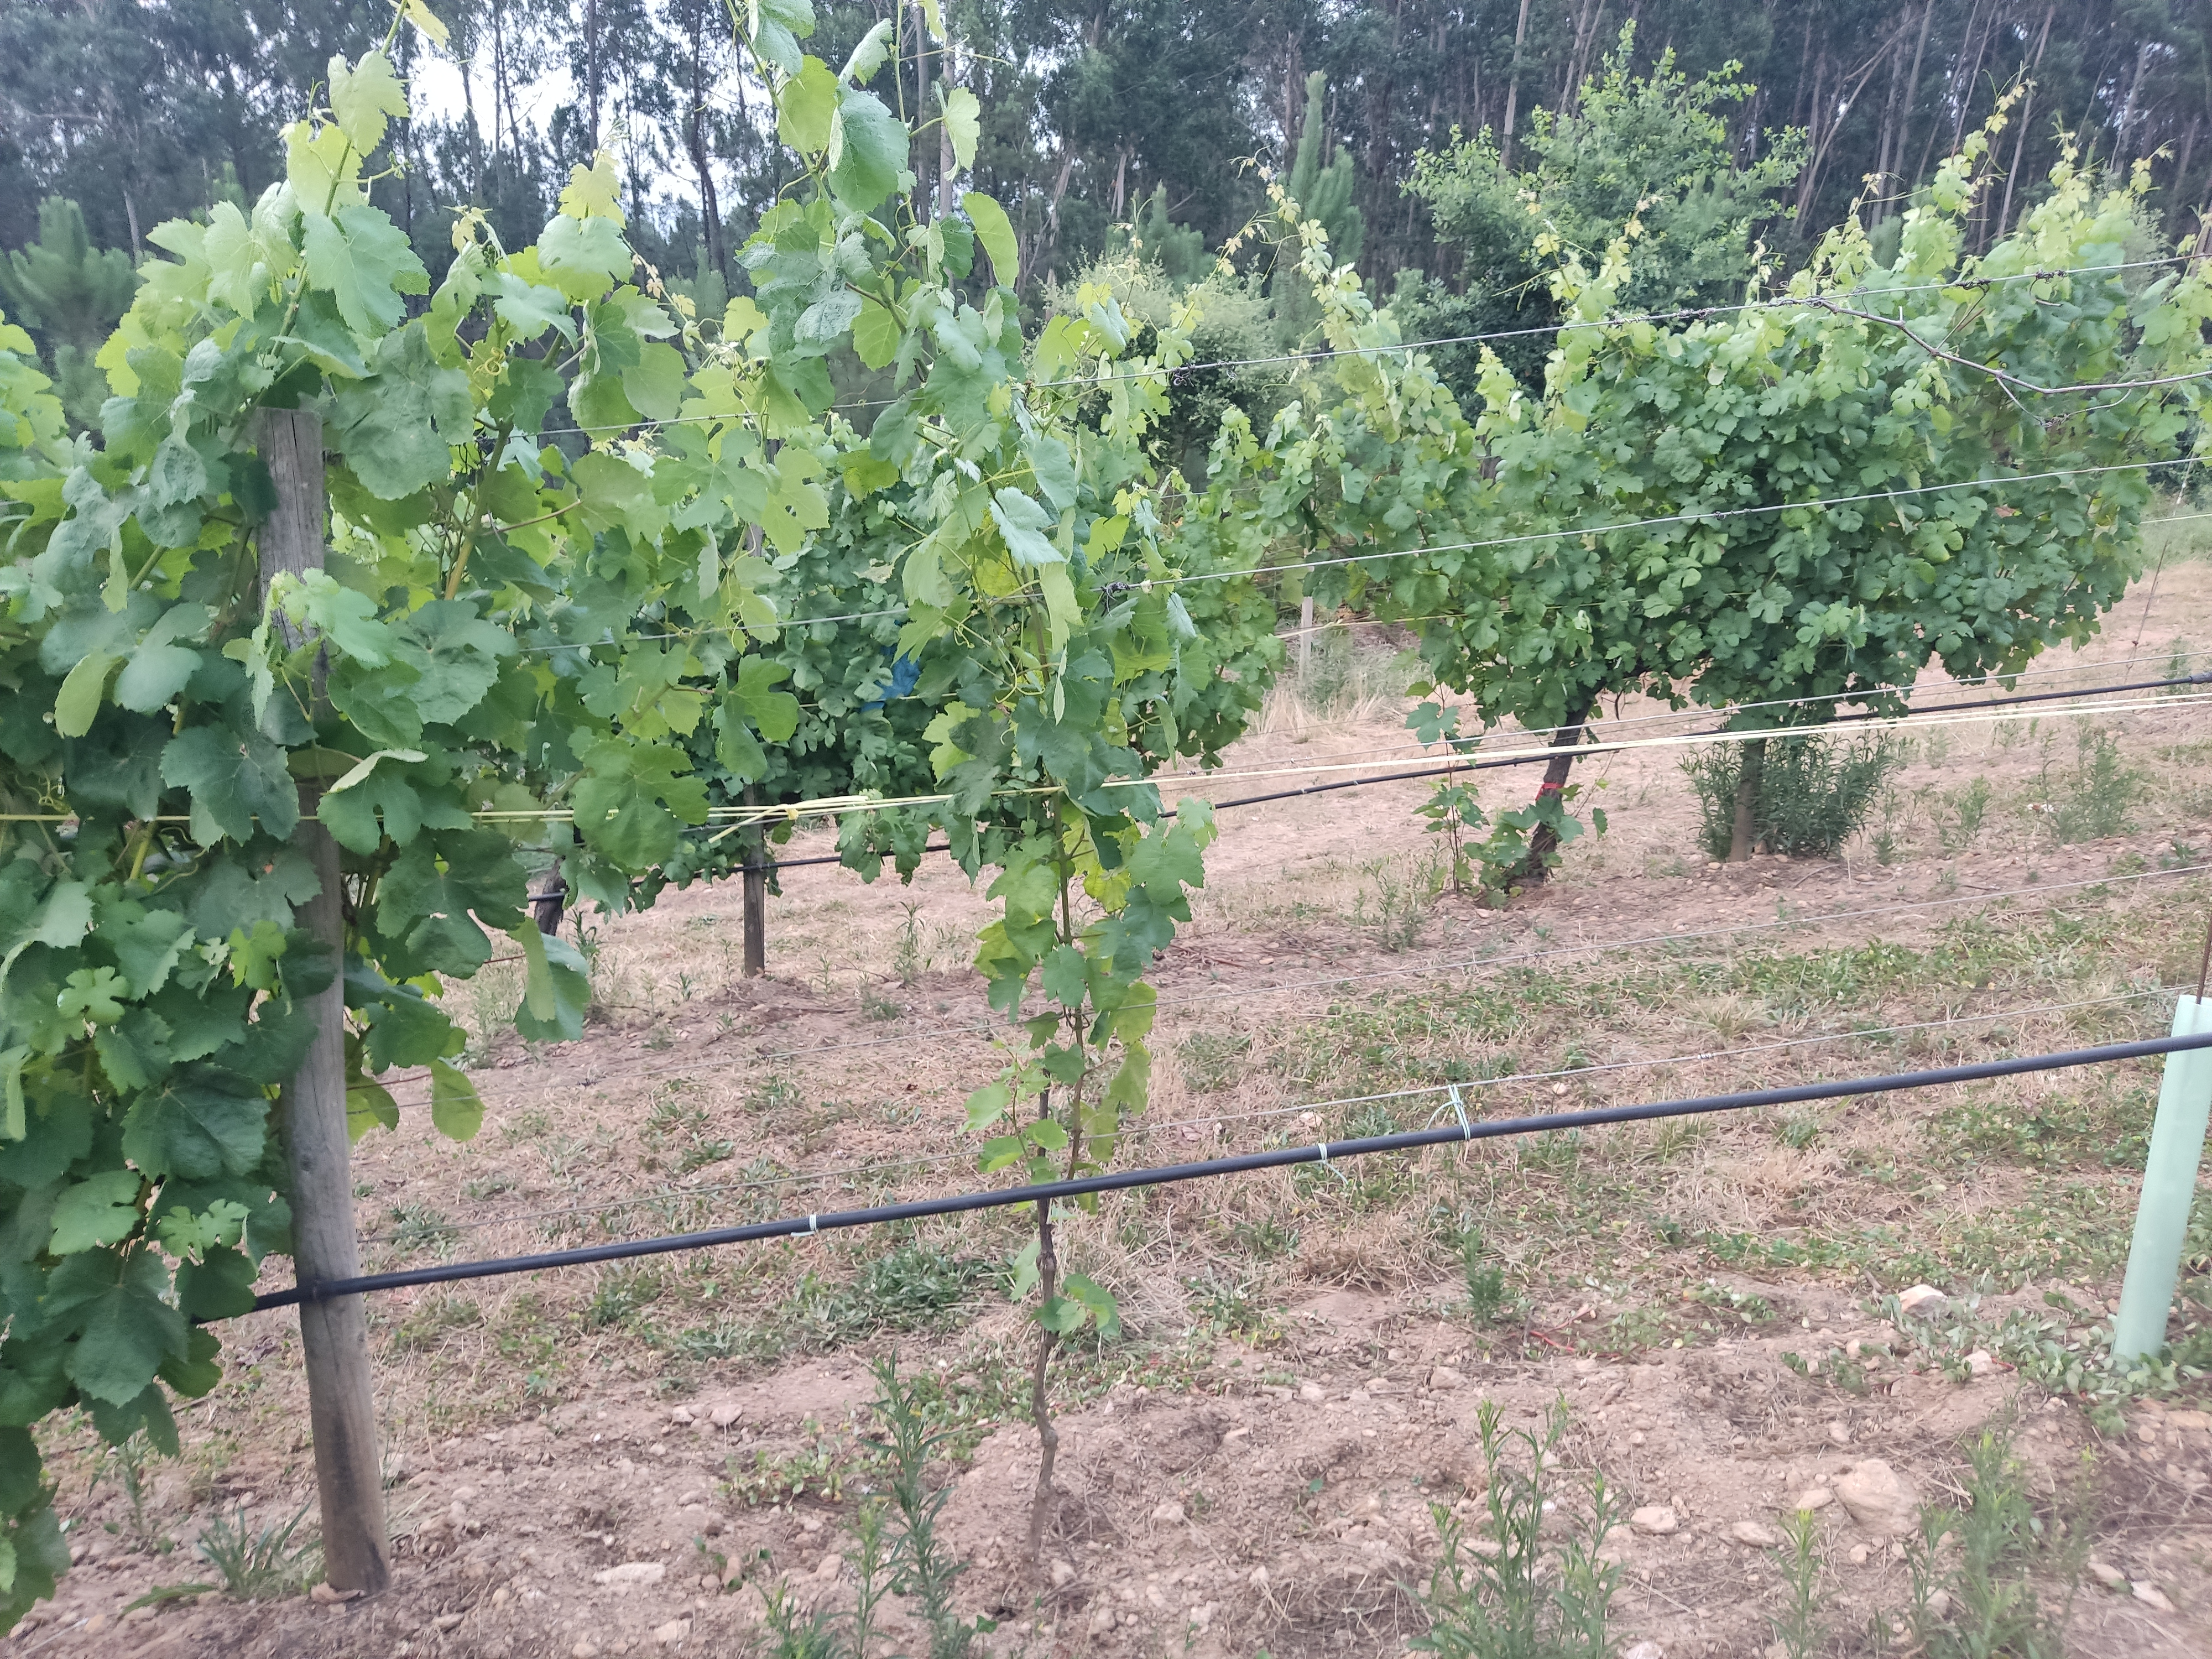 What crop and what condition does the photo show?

grapevine, not affected by esca disease
